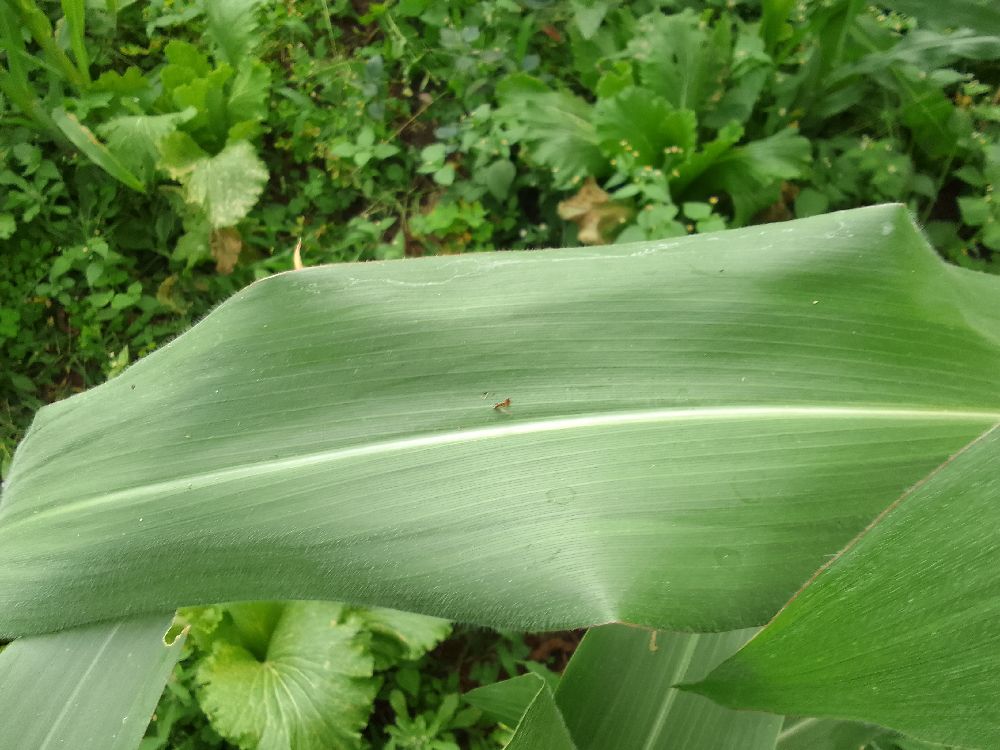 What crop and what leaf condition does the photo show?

maize, healthy
